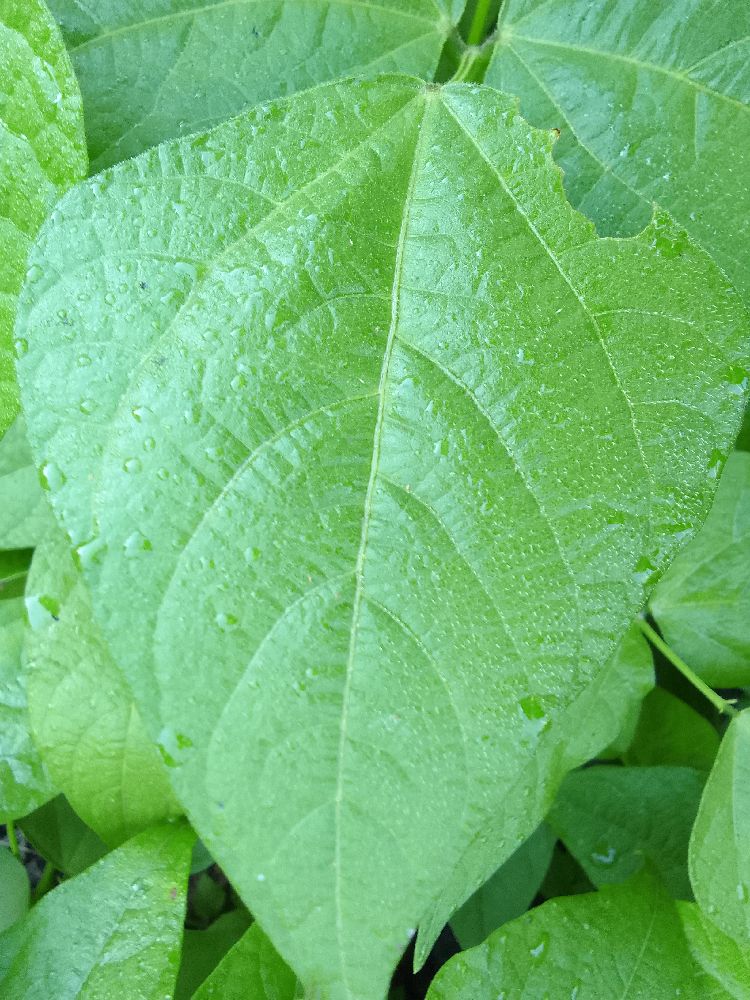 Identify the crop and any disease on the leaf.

common bean, healthy
